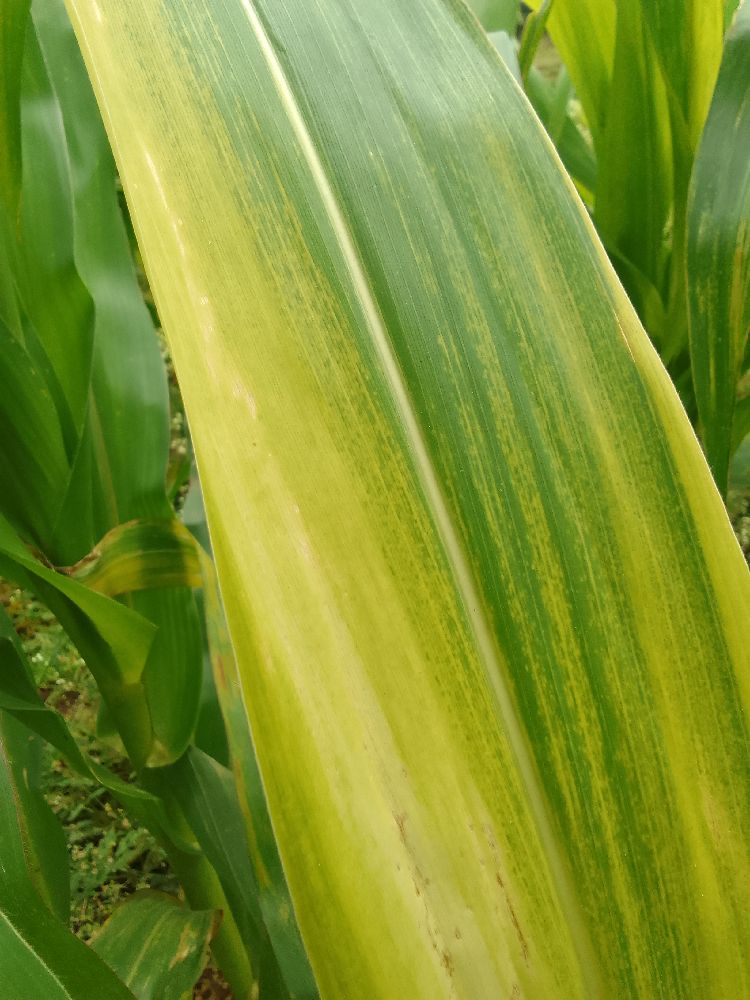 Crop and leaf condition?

maize, maize lethal necrosis
